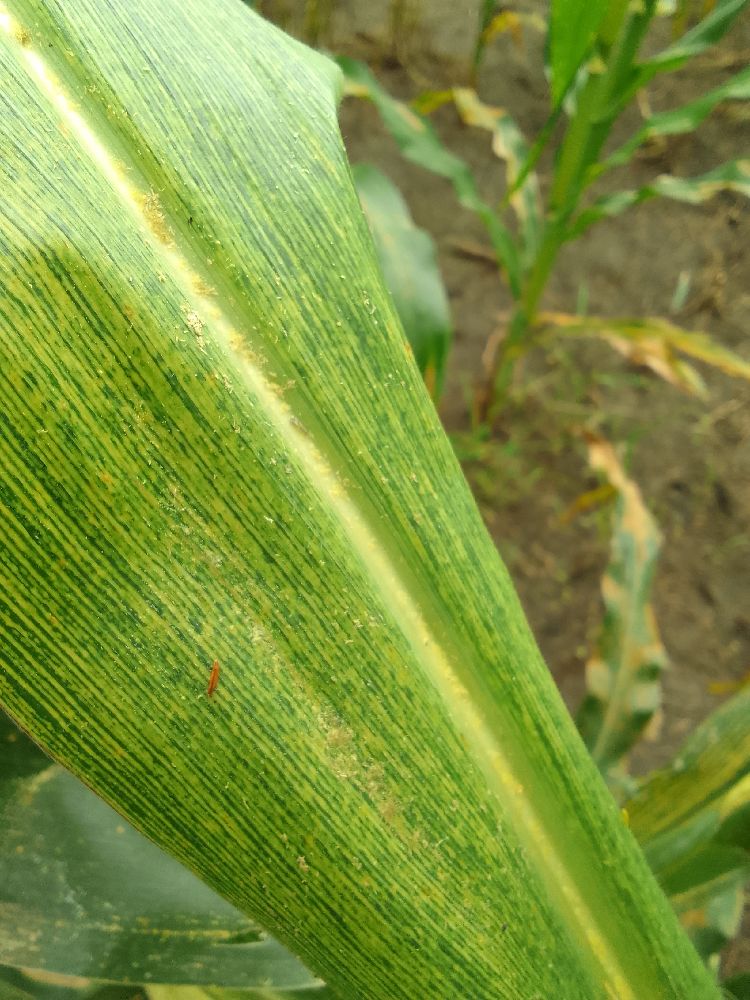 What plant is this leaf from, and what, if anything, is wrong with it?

maize, maize streak virus
